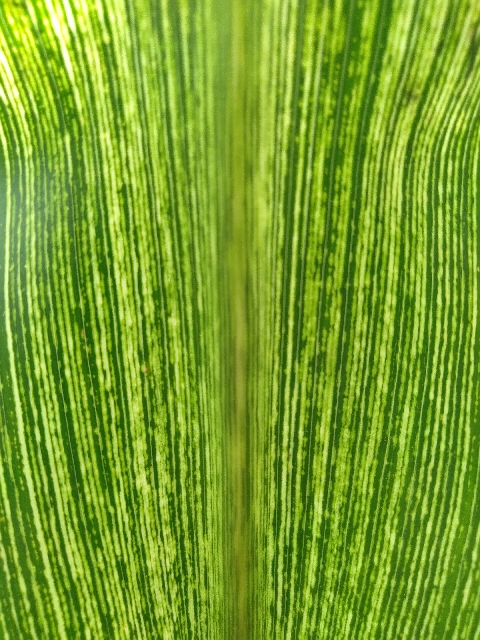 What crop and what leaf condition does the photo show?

maize, maize streak virus
